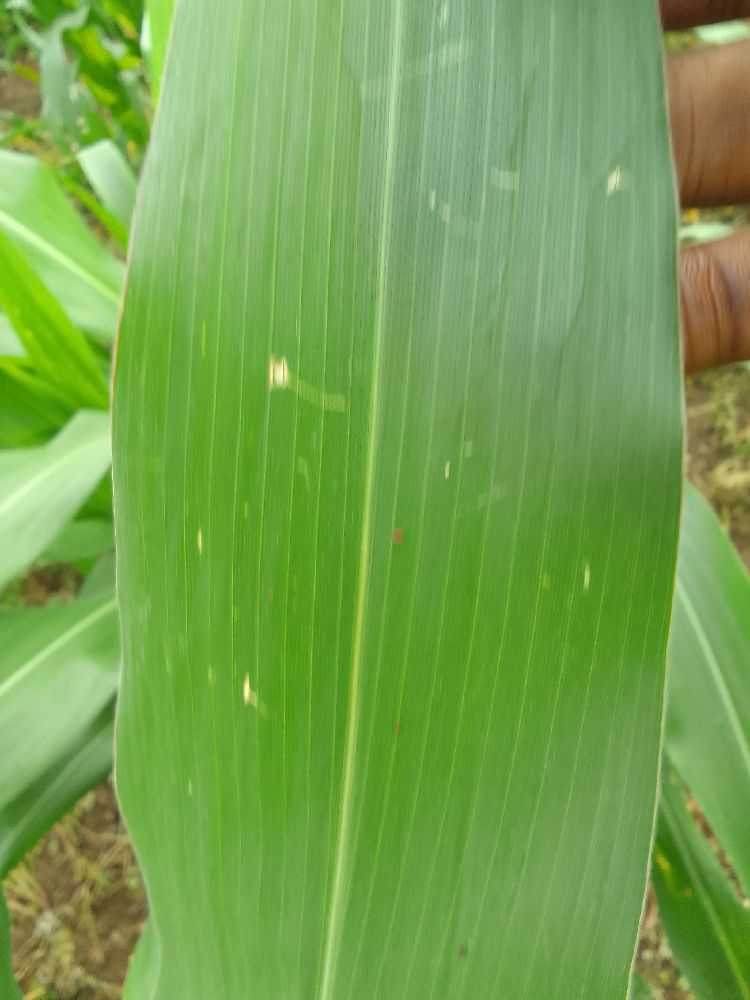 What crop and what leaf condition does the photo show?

maize, healthy
